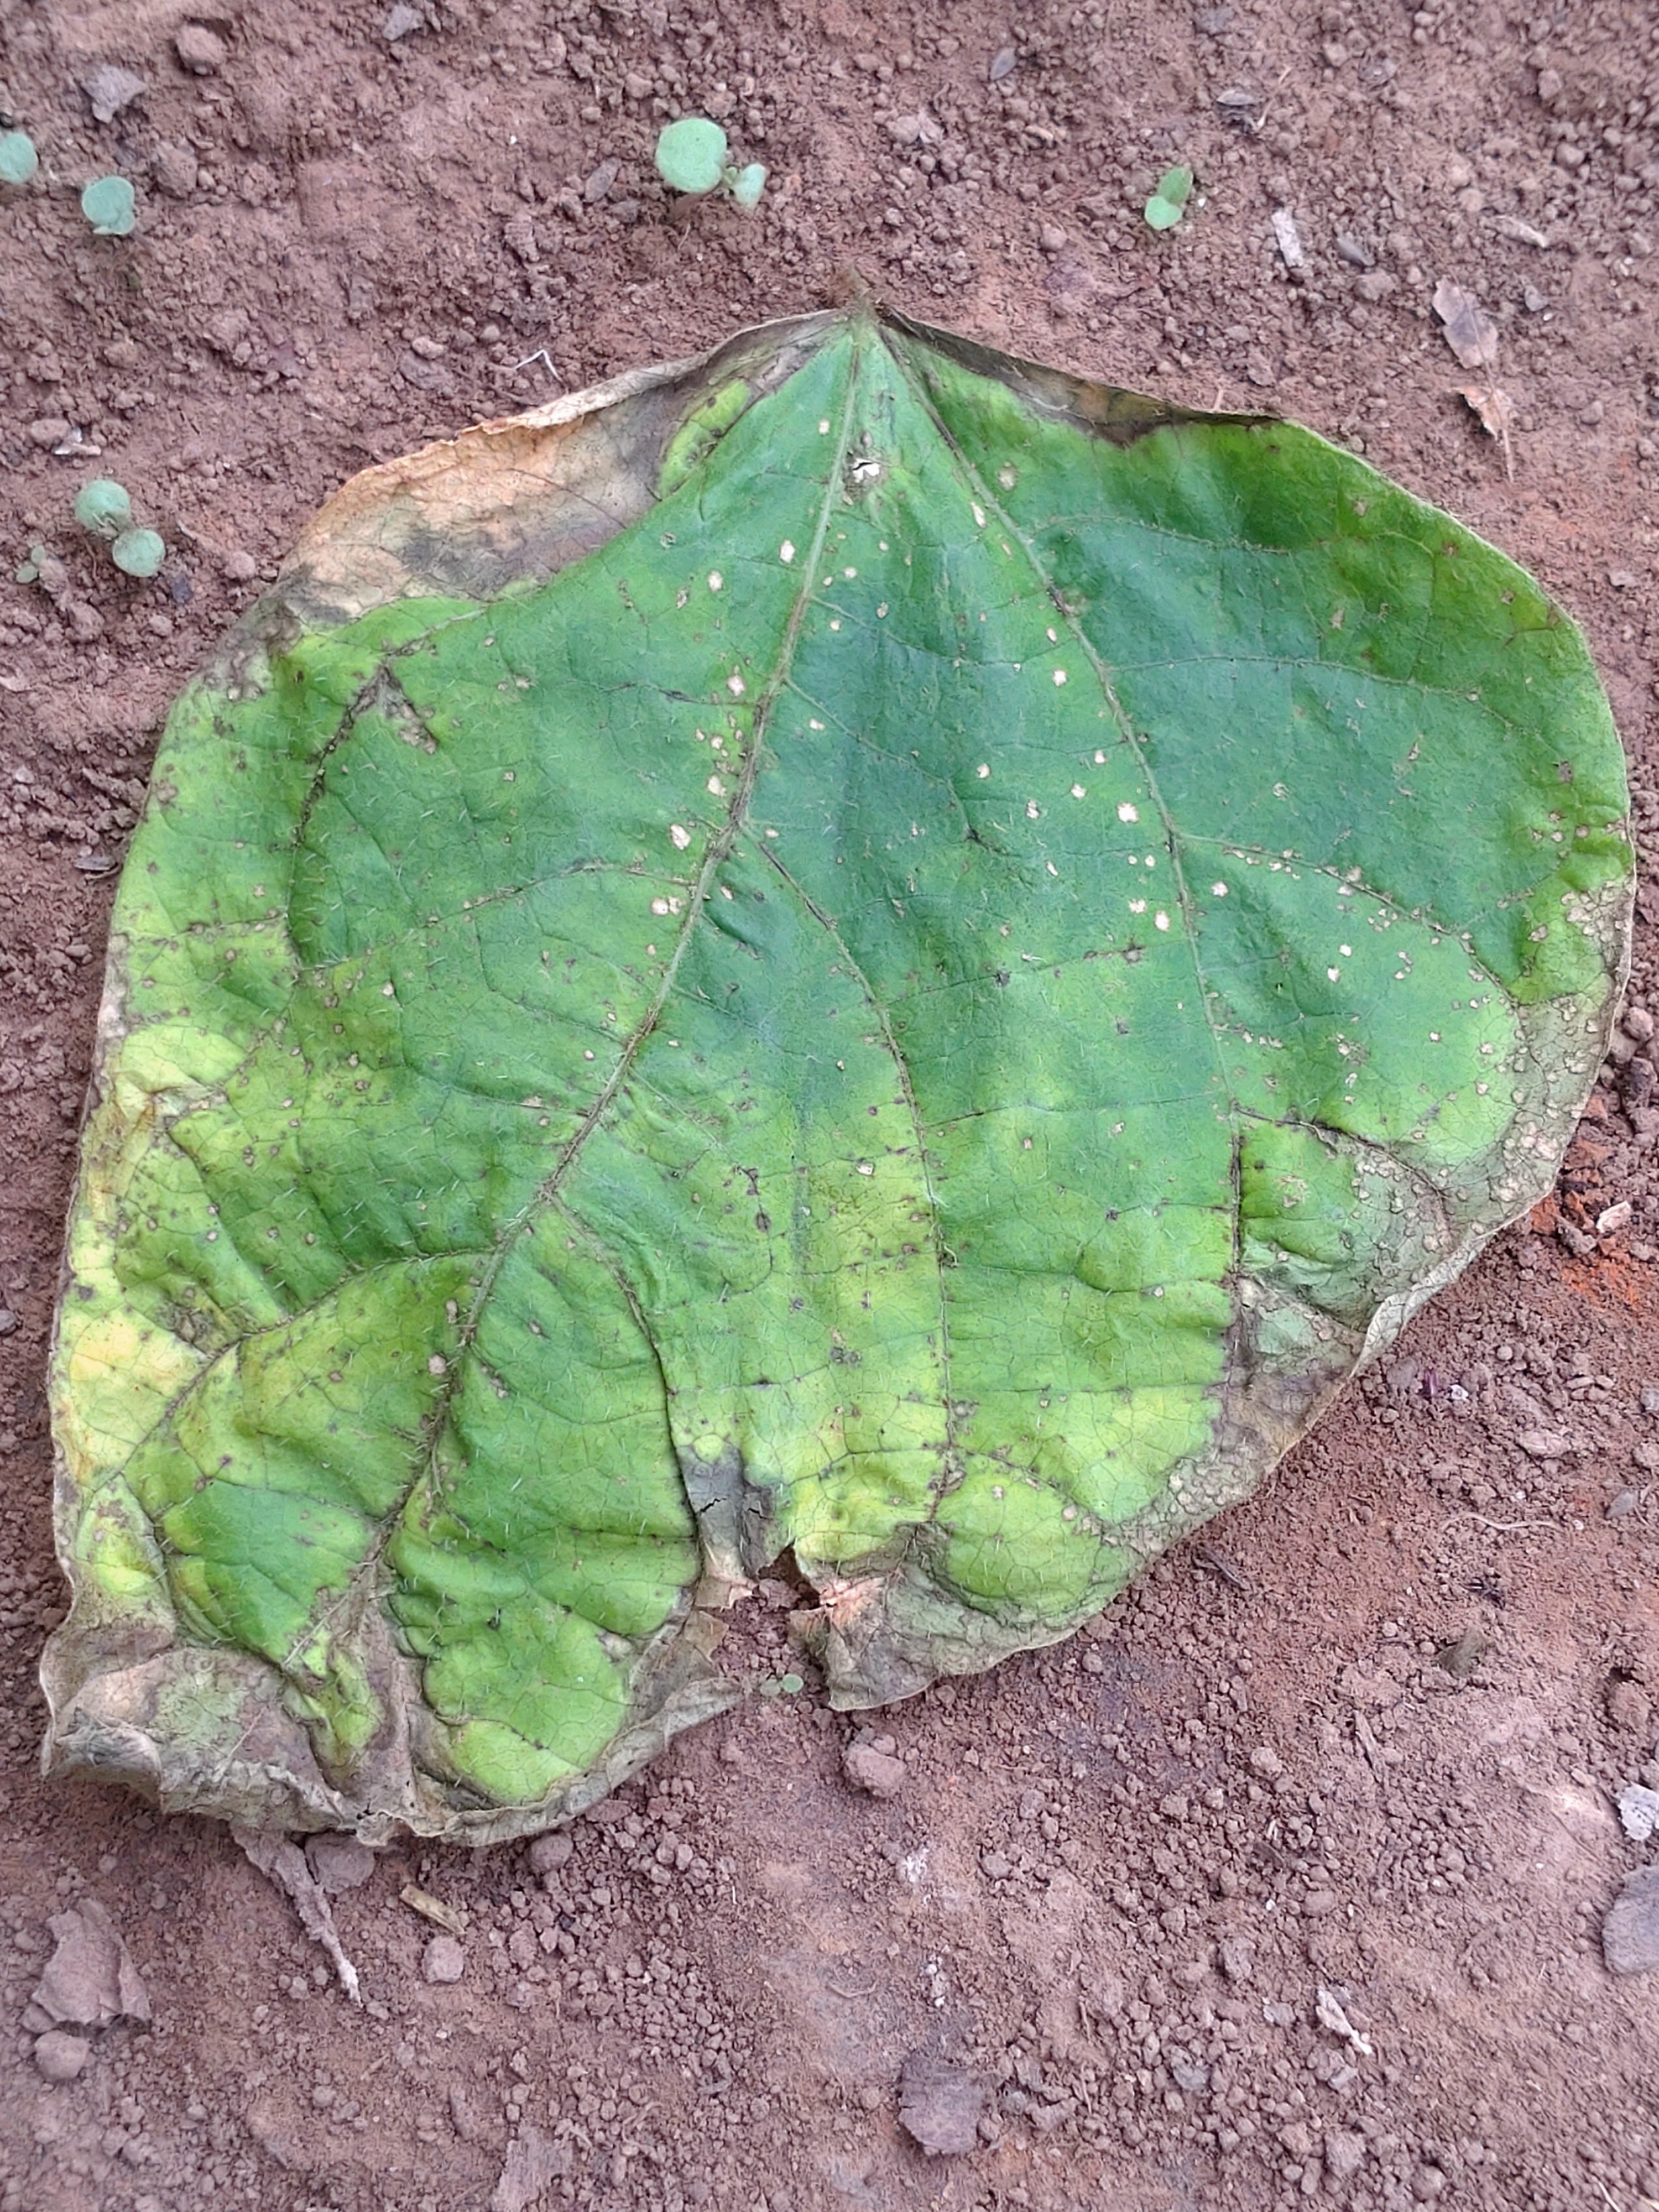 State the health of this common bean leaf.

anthracnose
